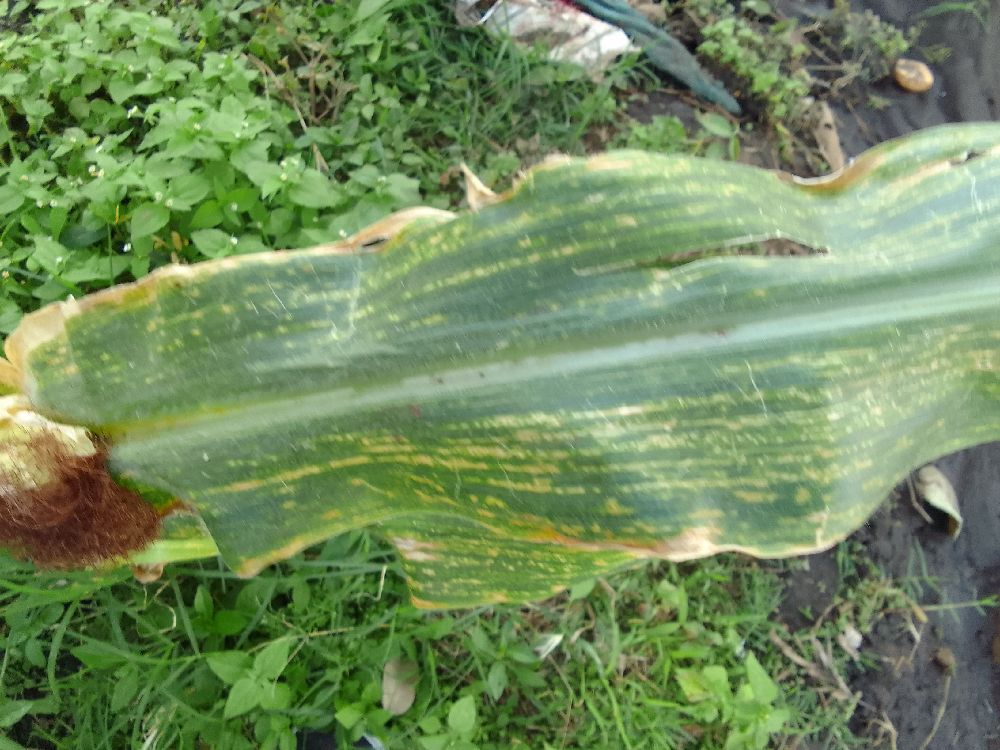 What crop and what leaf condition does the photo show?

maize, maize lethal necrosis
